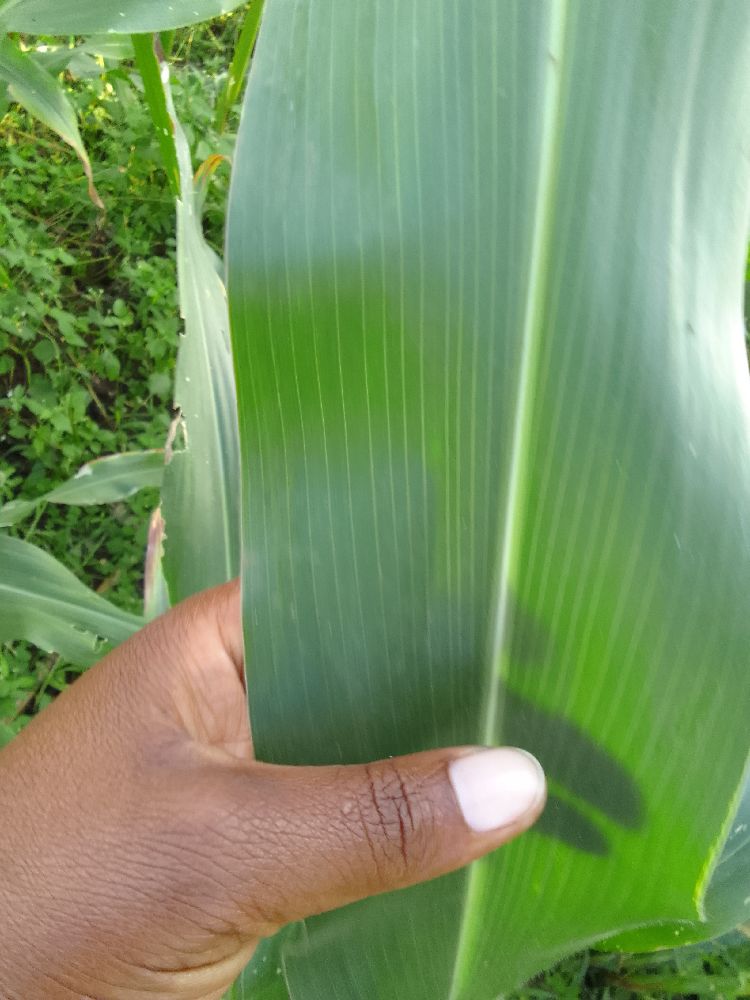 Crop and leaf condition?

maize, healthy
